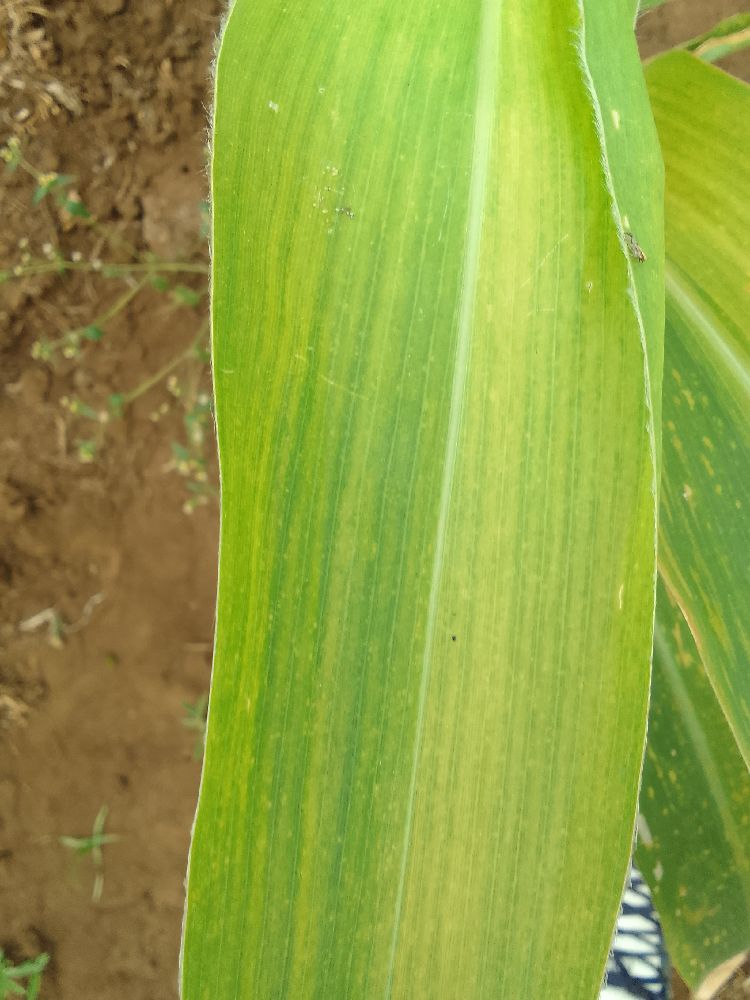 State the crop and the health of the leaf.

maize, maize lethal necrosis
